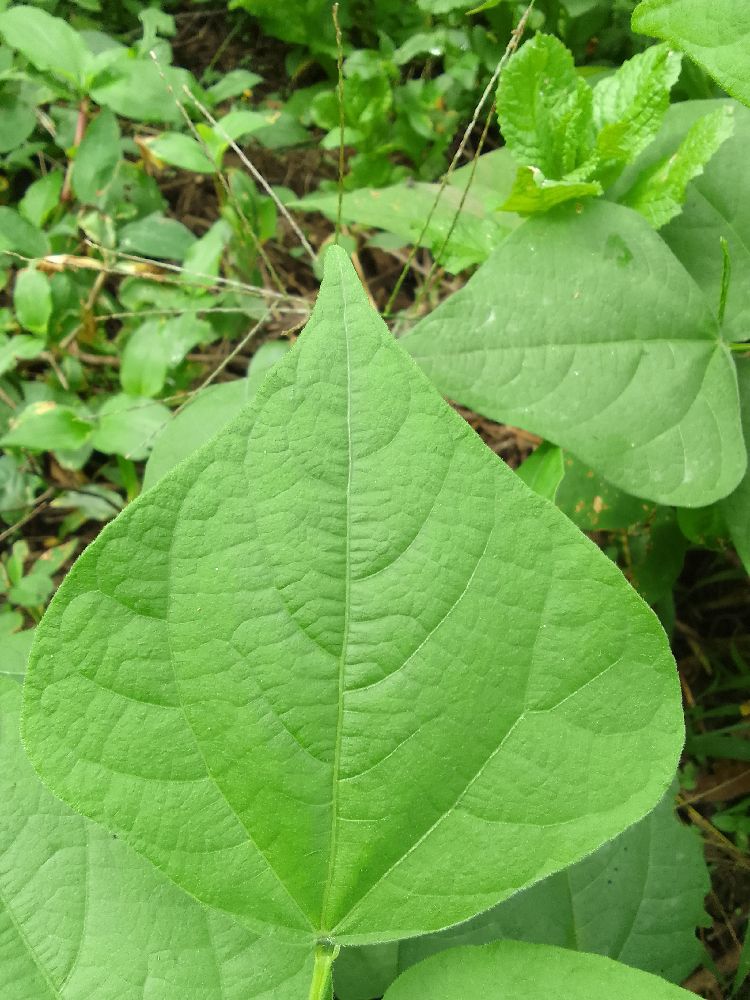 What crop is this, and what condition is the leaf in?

common bean, healthy
